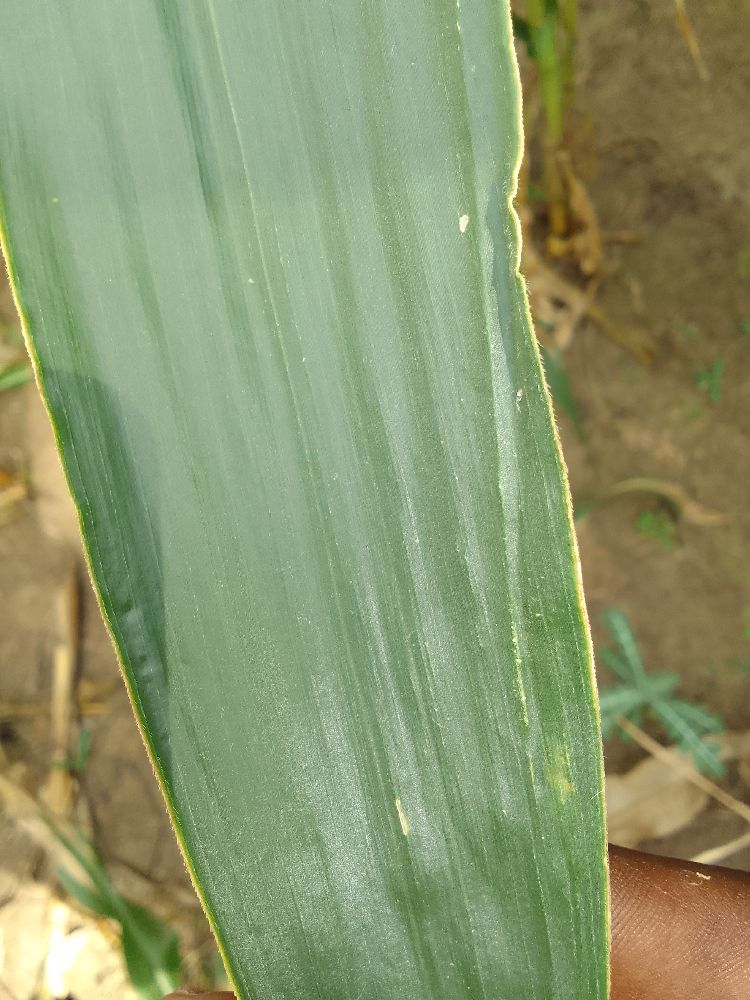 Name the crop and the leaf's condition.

maize, healthy
